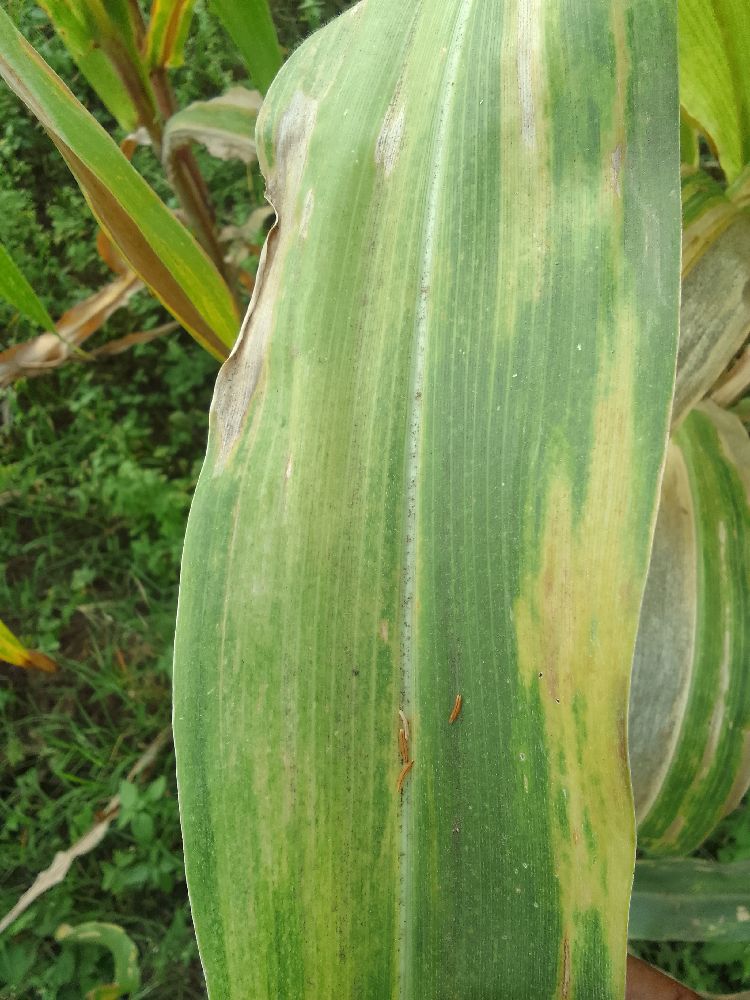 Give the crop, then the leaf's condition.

maize, maize lethal necrosis
